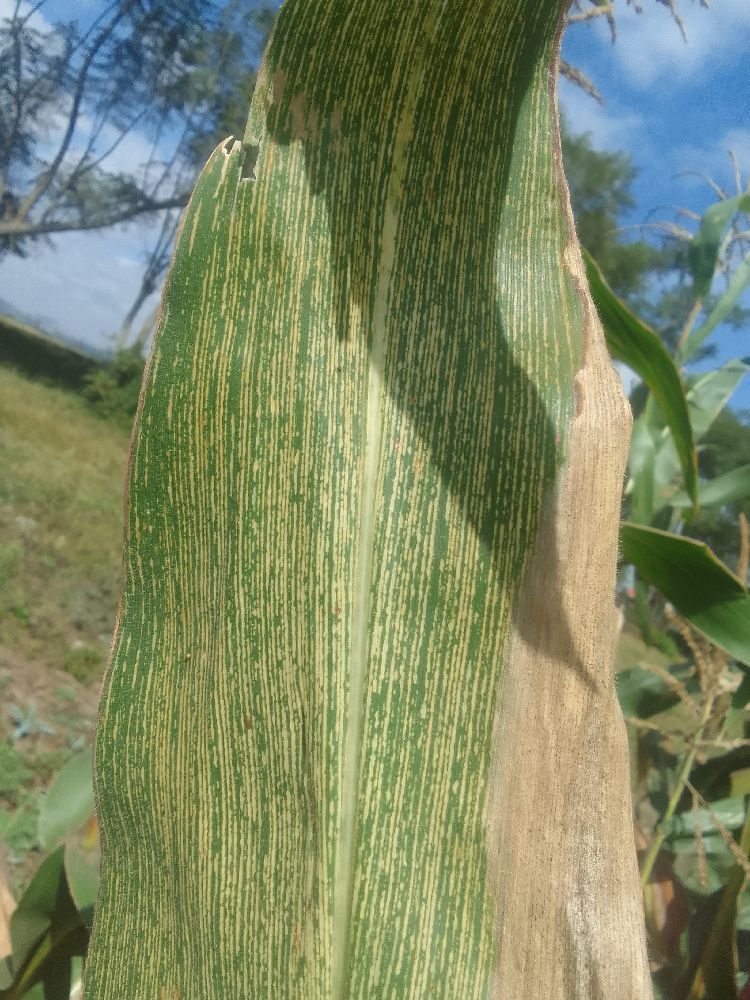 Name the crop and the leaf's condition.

maize, maize streak virus
